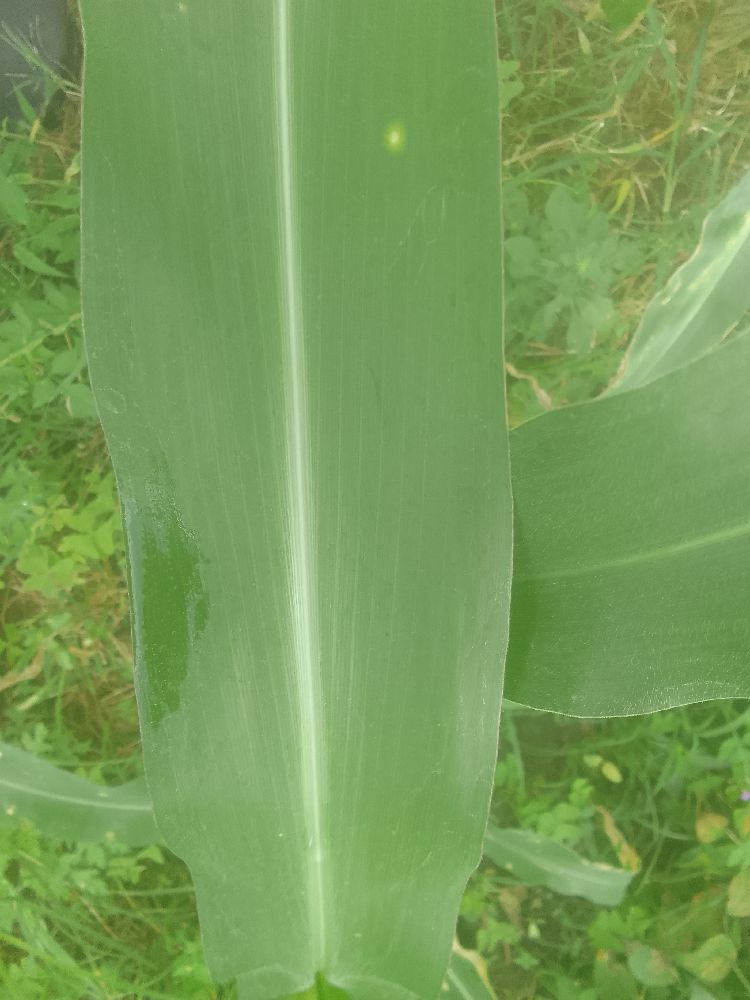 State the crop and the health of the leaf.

maize, healthy
